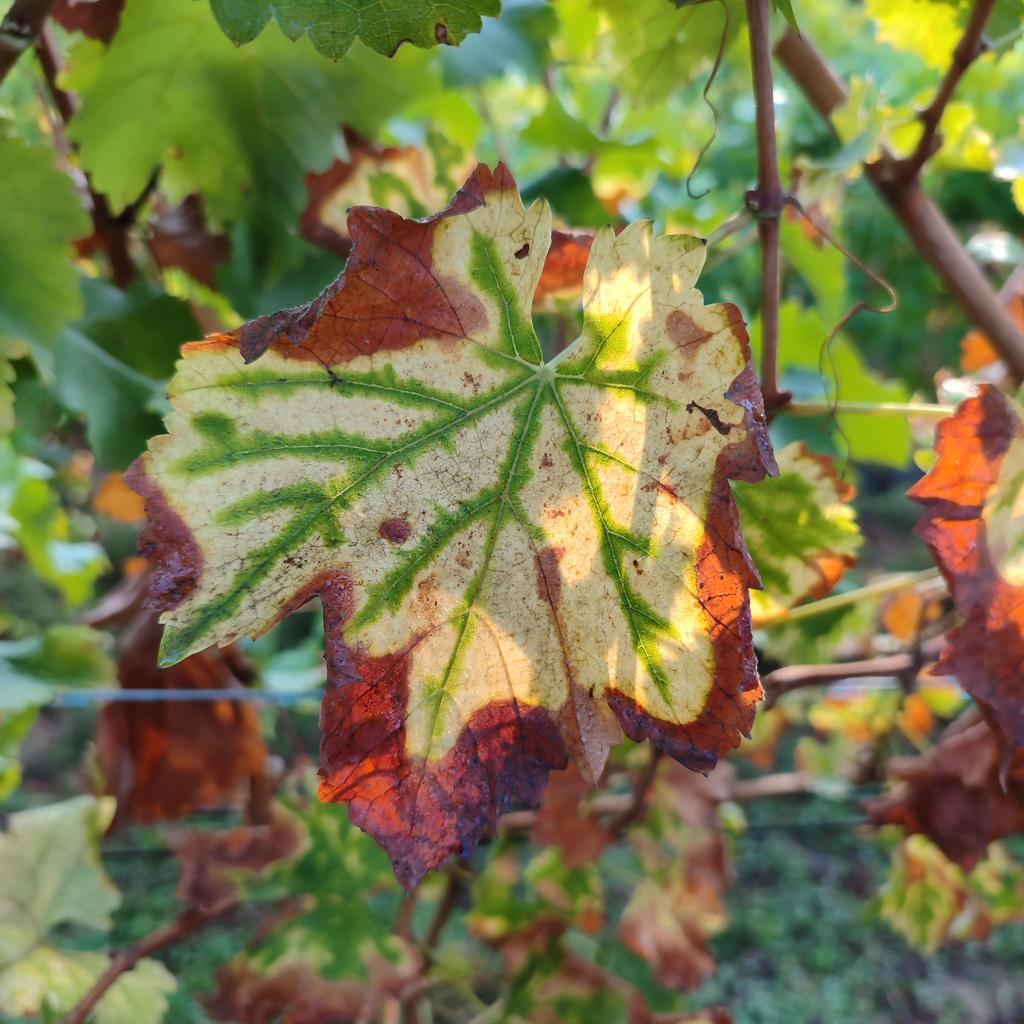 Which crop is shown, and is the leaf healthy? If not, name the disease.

grapevine, esca complex
